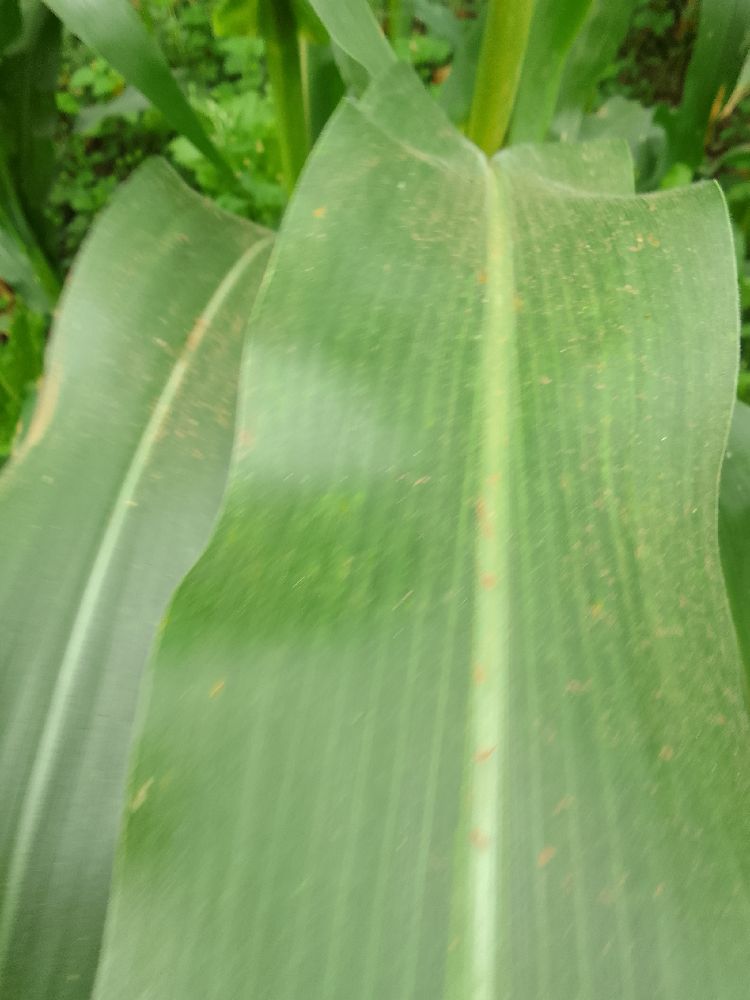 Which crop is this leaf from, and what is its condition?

maize, healthy
